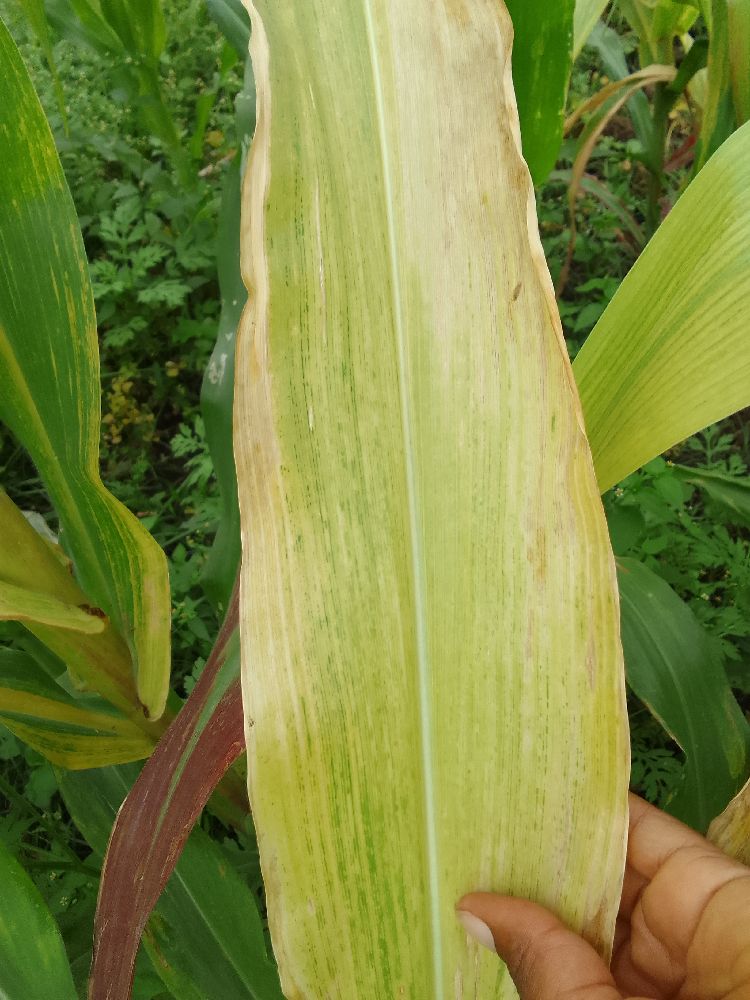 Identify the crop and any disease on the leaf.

maize, maize lethal necrosis
